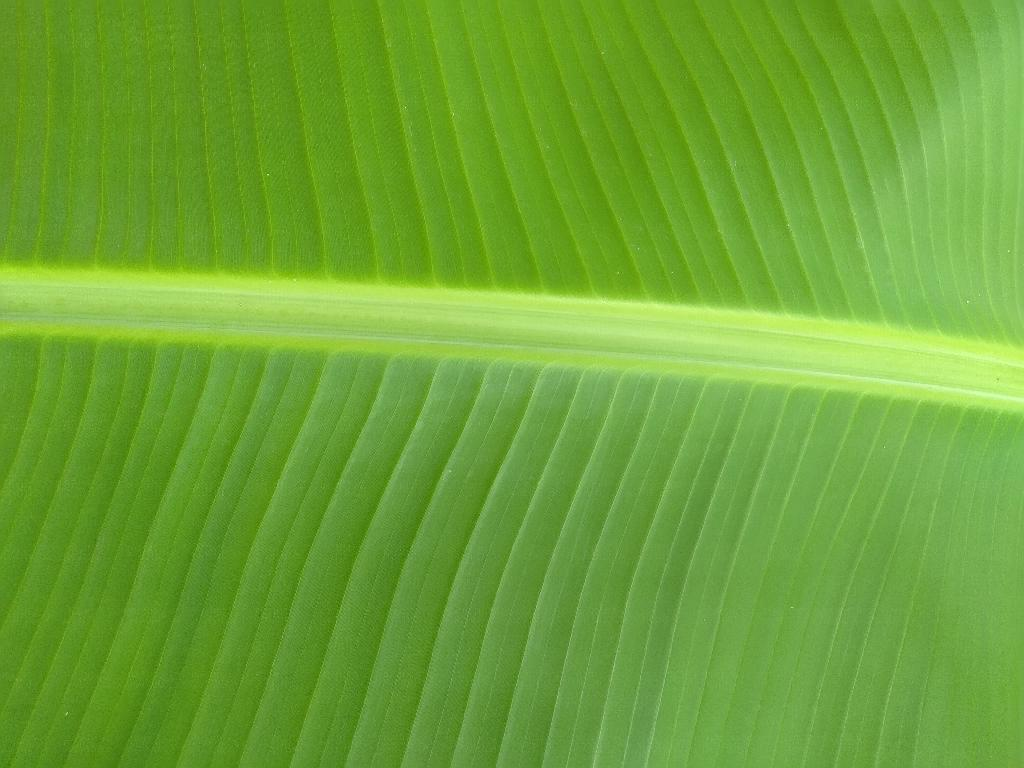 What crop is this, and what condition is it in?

banana, healthy
